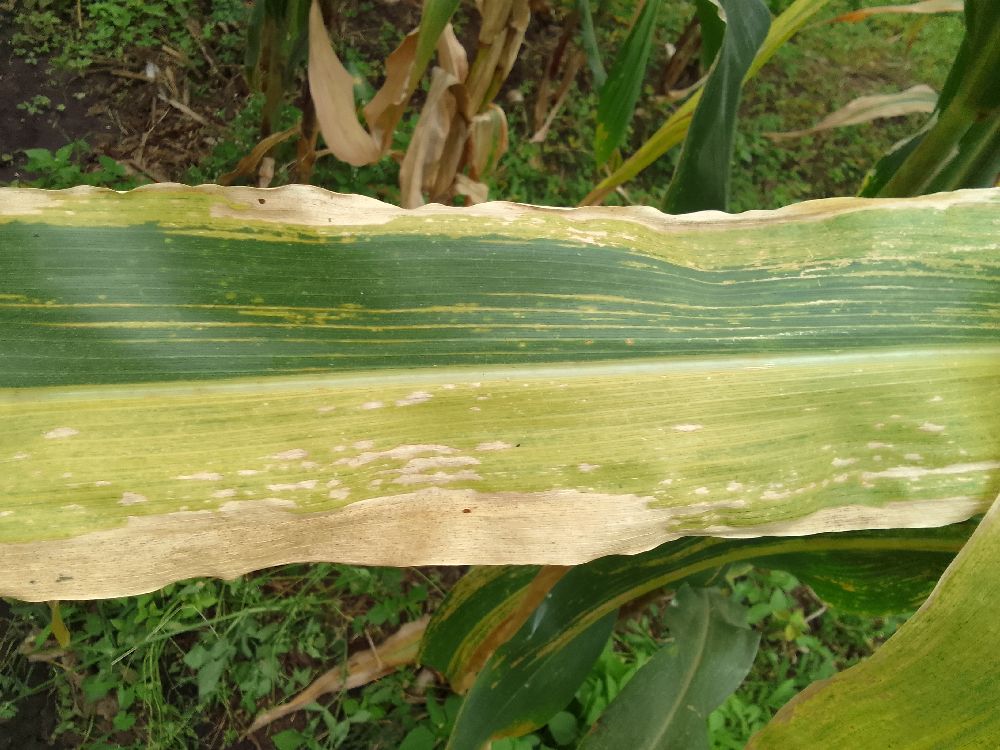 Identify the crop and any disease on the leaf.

maize, maize lethal necrosis
